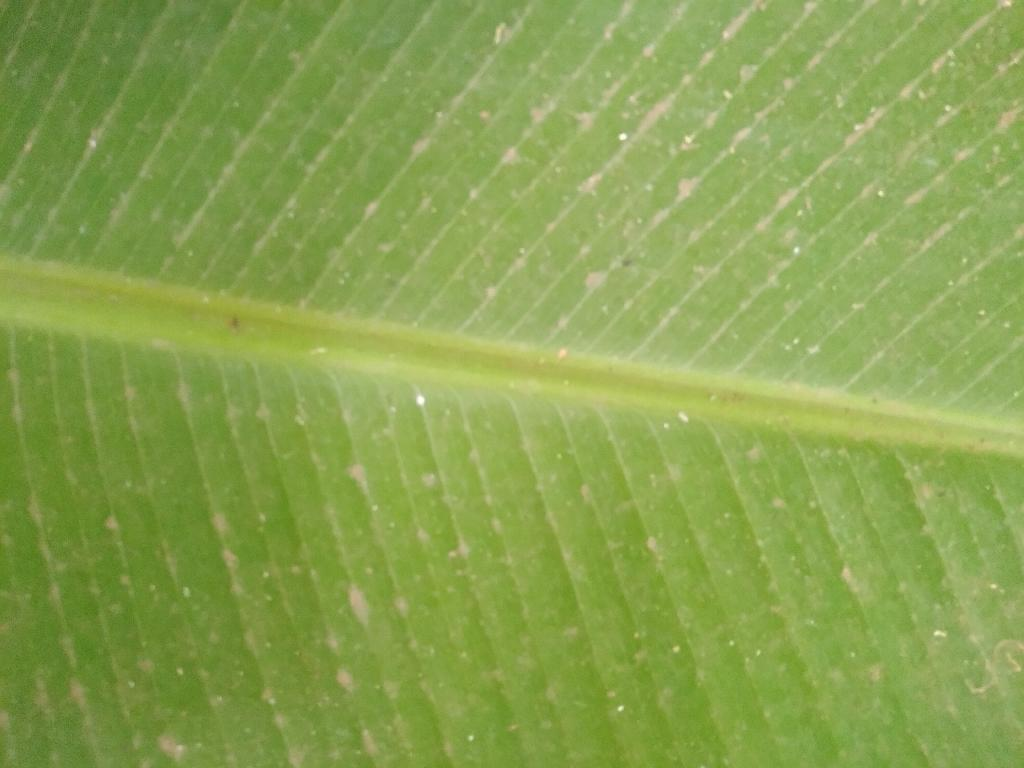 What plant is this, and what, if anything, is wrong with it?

banana, healthy
